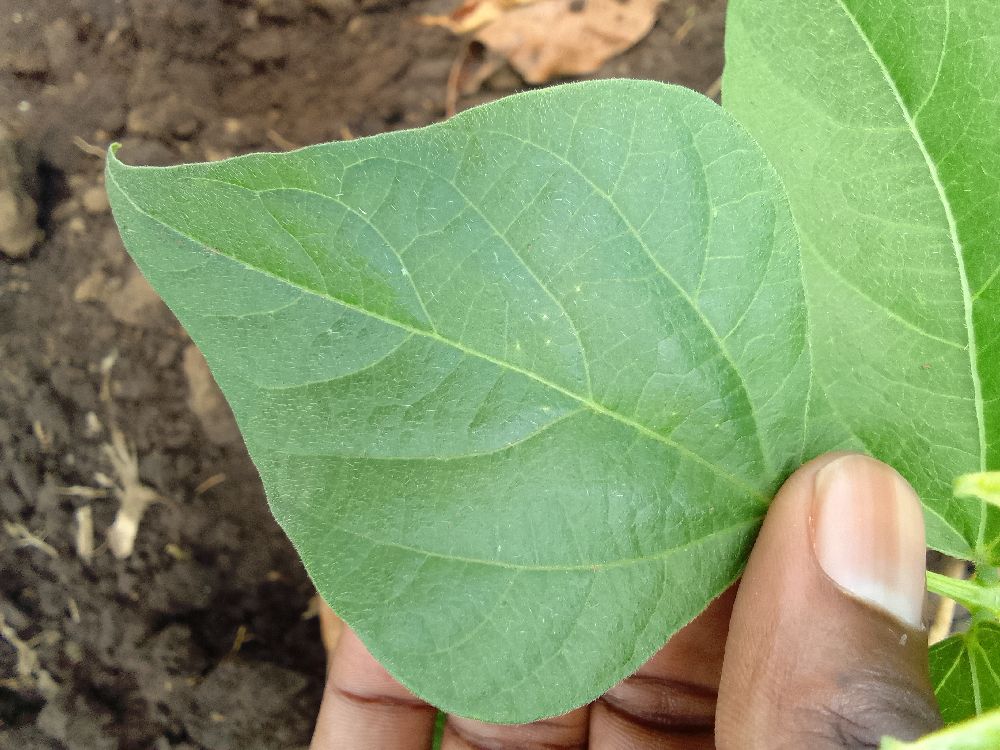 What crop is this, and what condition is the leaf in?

common bean, healthy
